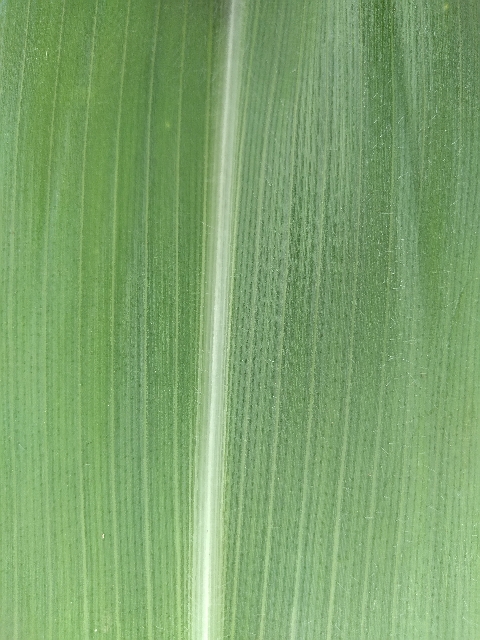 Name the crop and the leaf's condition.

maize, healthy
